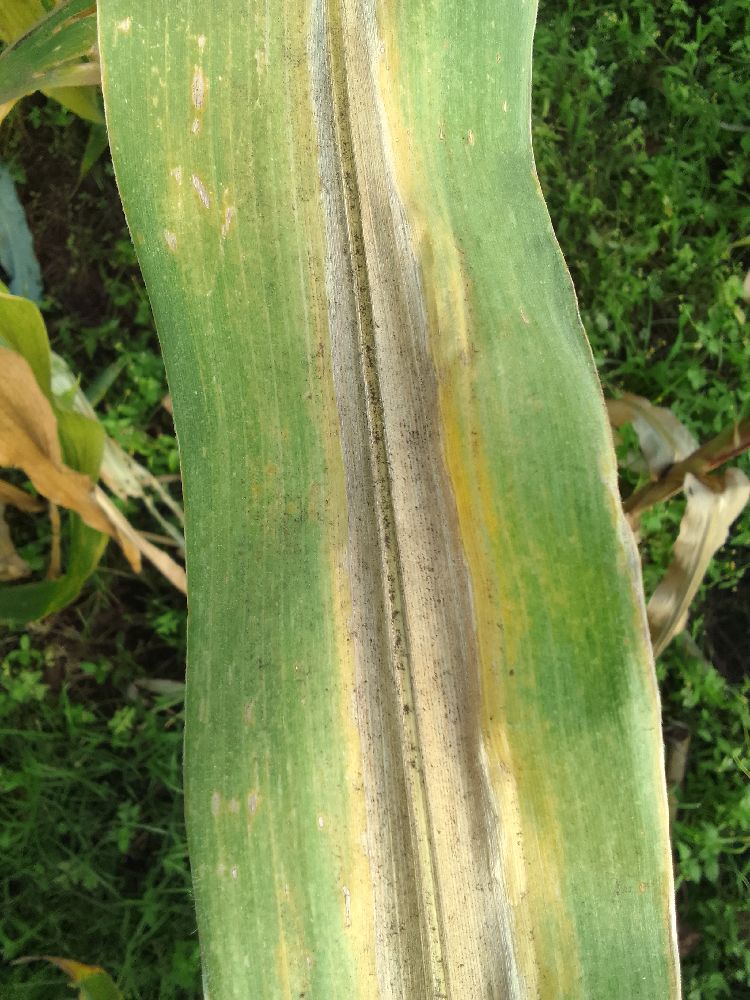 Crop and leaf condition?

maize, maize lethal necrosis
